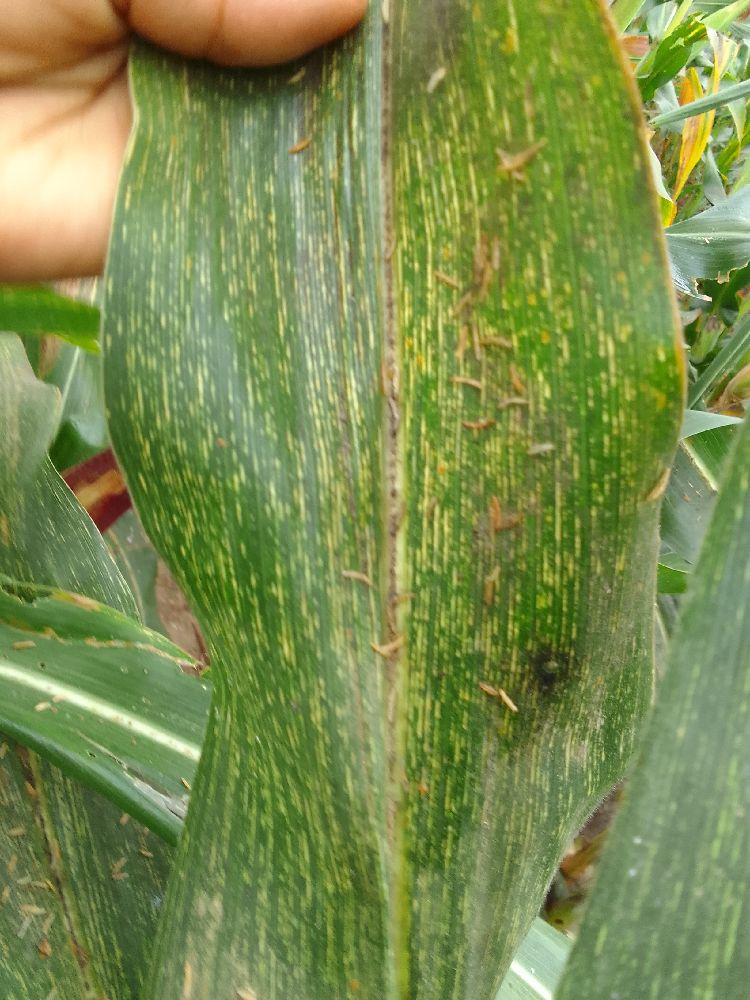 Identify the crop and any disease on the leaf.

maize, maize streak virus
